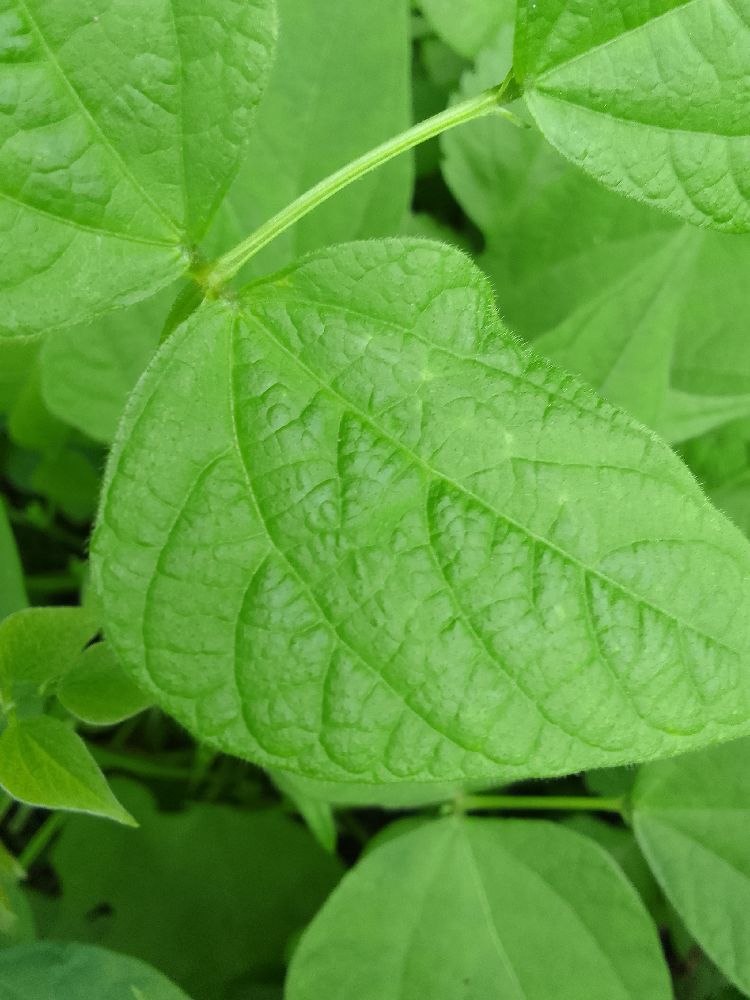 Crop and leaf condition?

common bean, healthy
